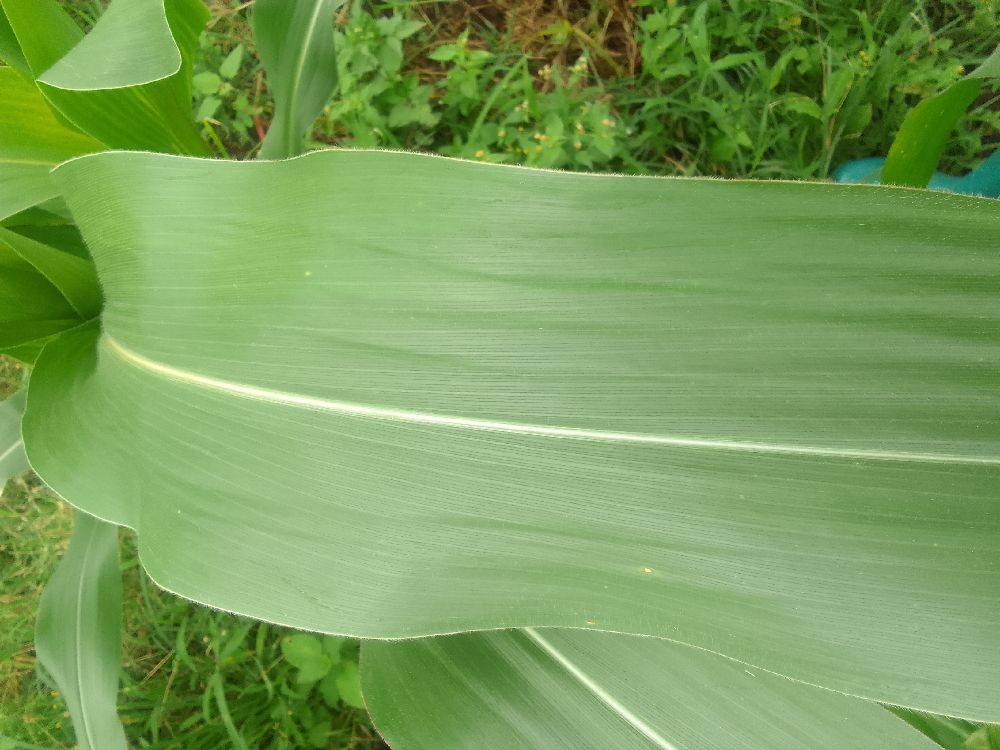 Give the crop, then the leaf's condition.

maize, healthy
